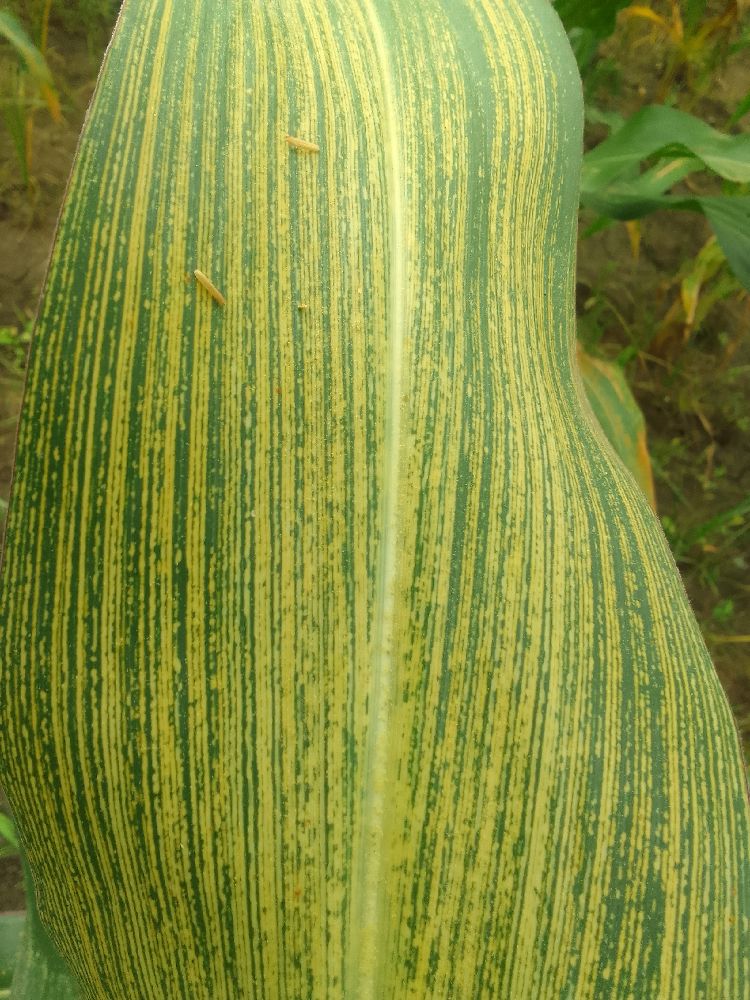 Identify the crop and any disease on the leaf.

maize, maize streak virus
